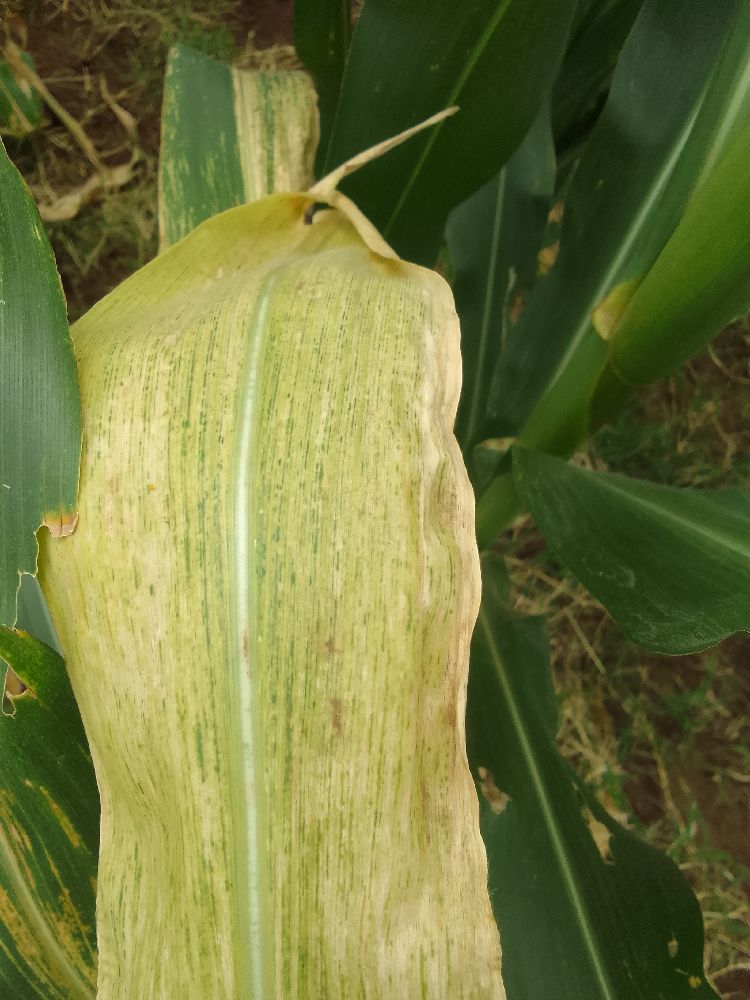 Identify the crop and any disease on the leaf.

maize, maize lethal necrosis
